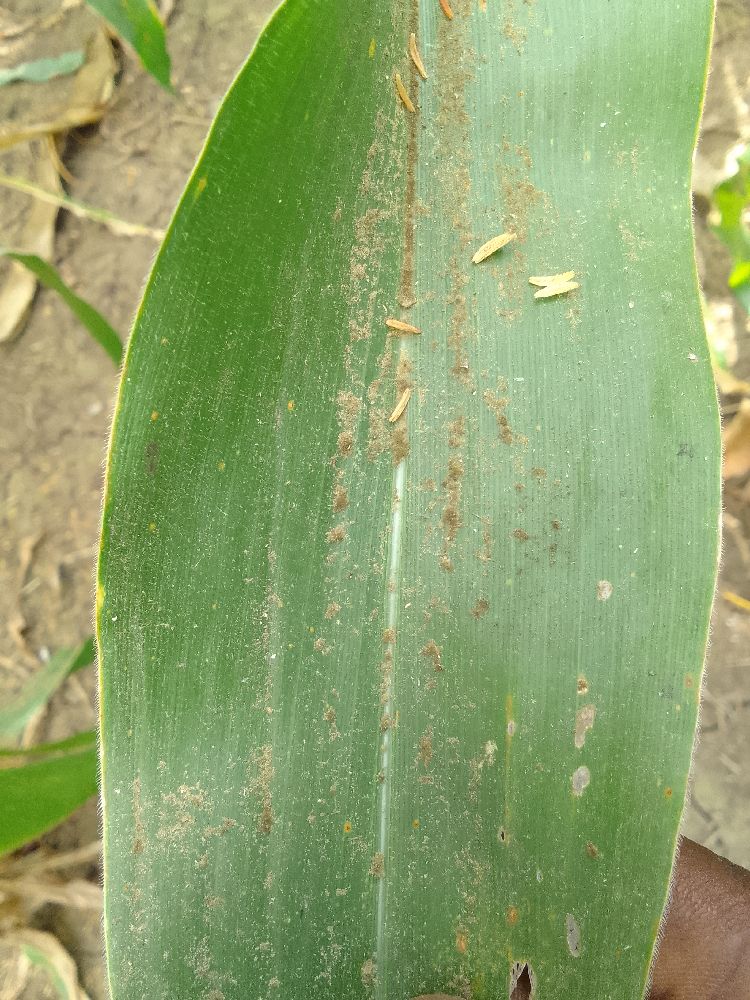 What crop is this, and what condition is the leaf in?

maize, healthy
